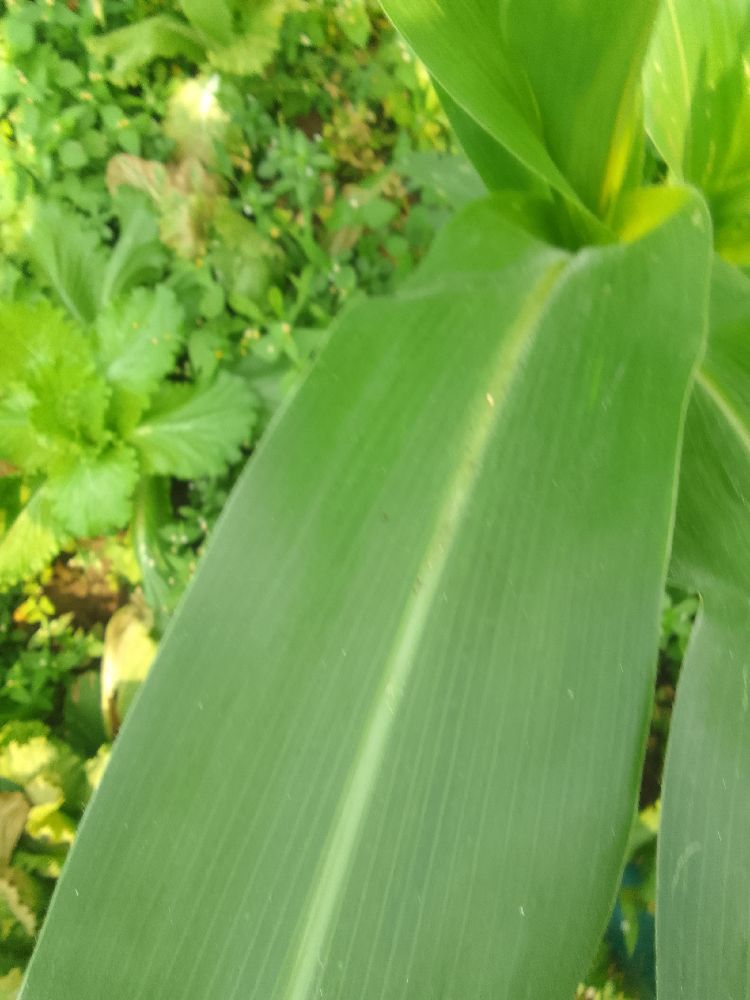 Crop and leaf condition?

maize, healthy
